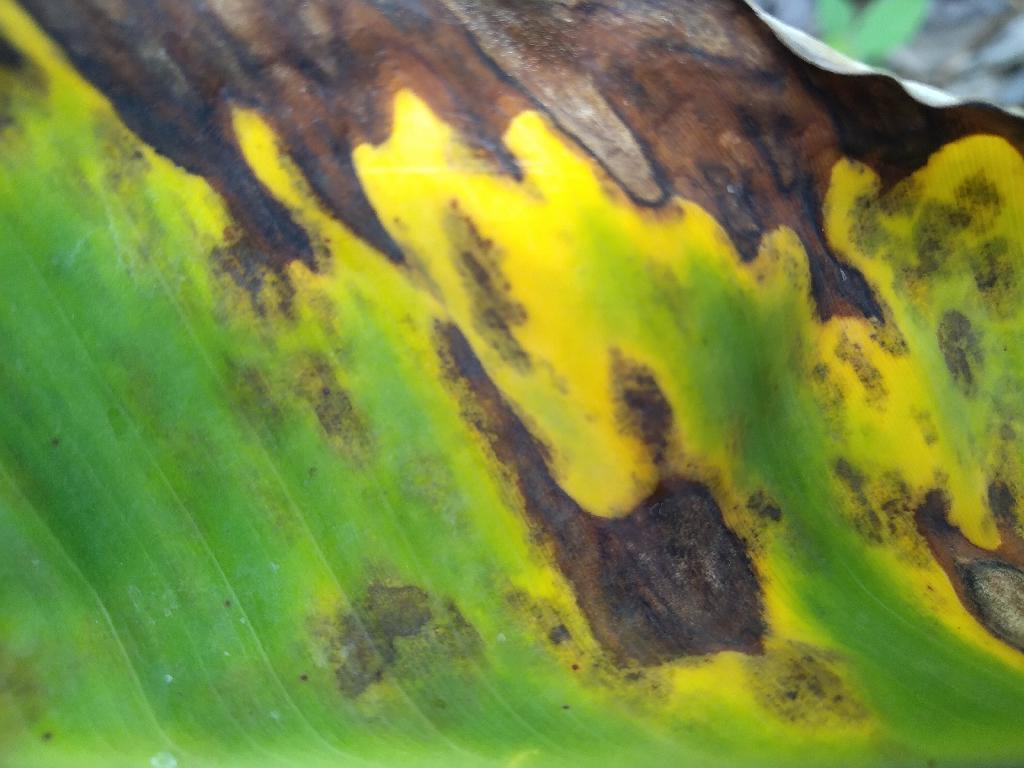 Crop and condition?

banana, black sigatoka
